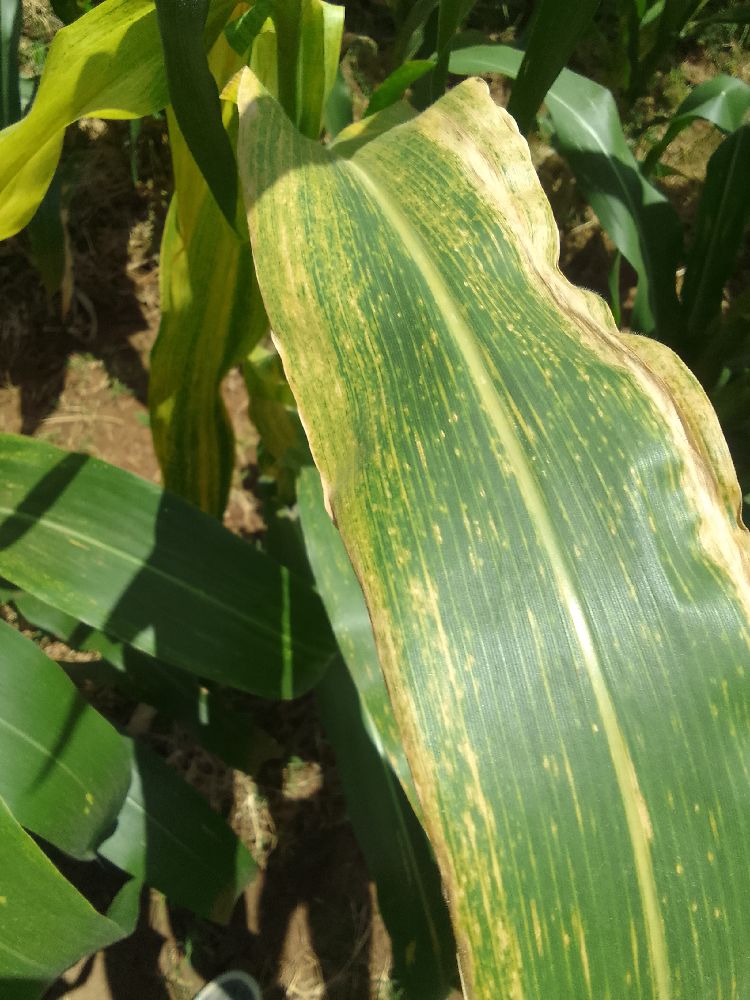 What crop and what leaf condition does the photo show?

maize, maize lethal necrosis
